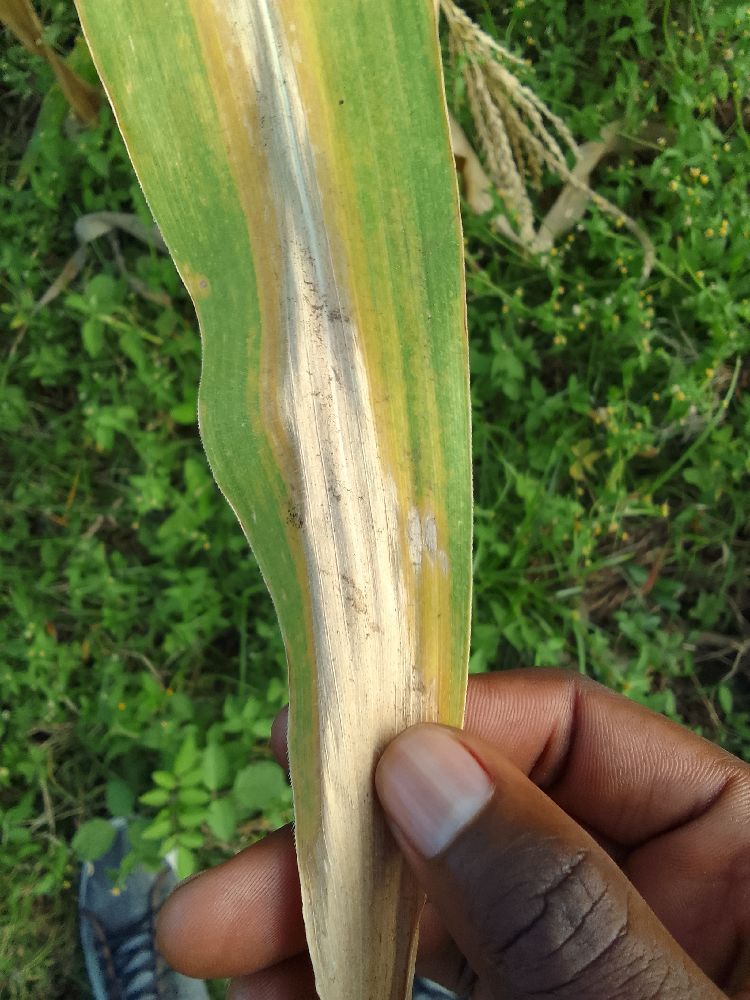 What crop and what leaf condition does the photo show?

maize, maize lethal necrosis
